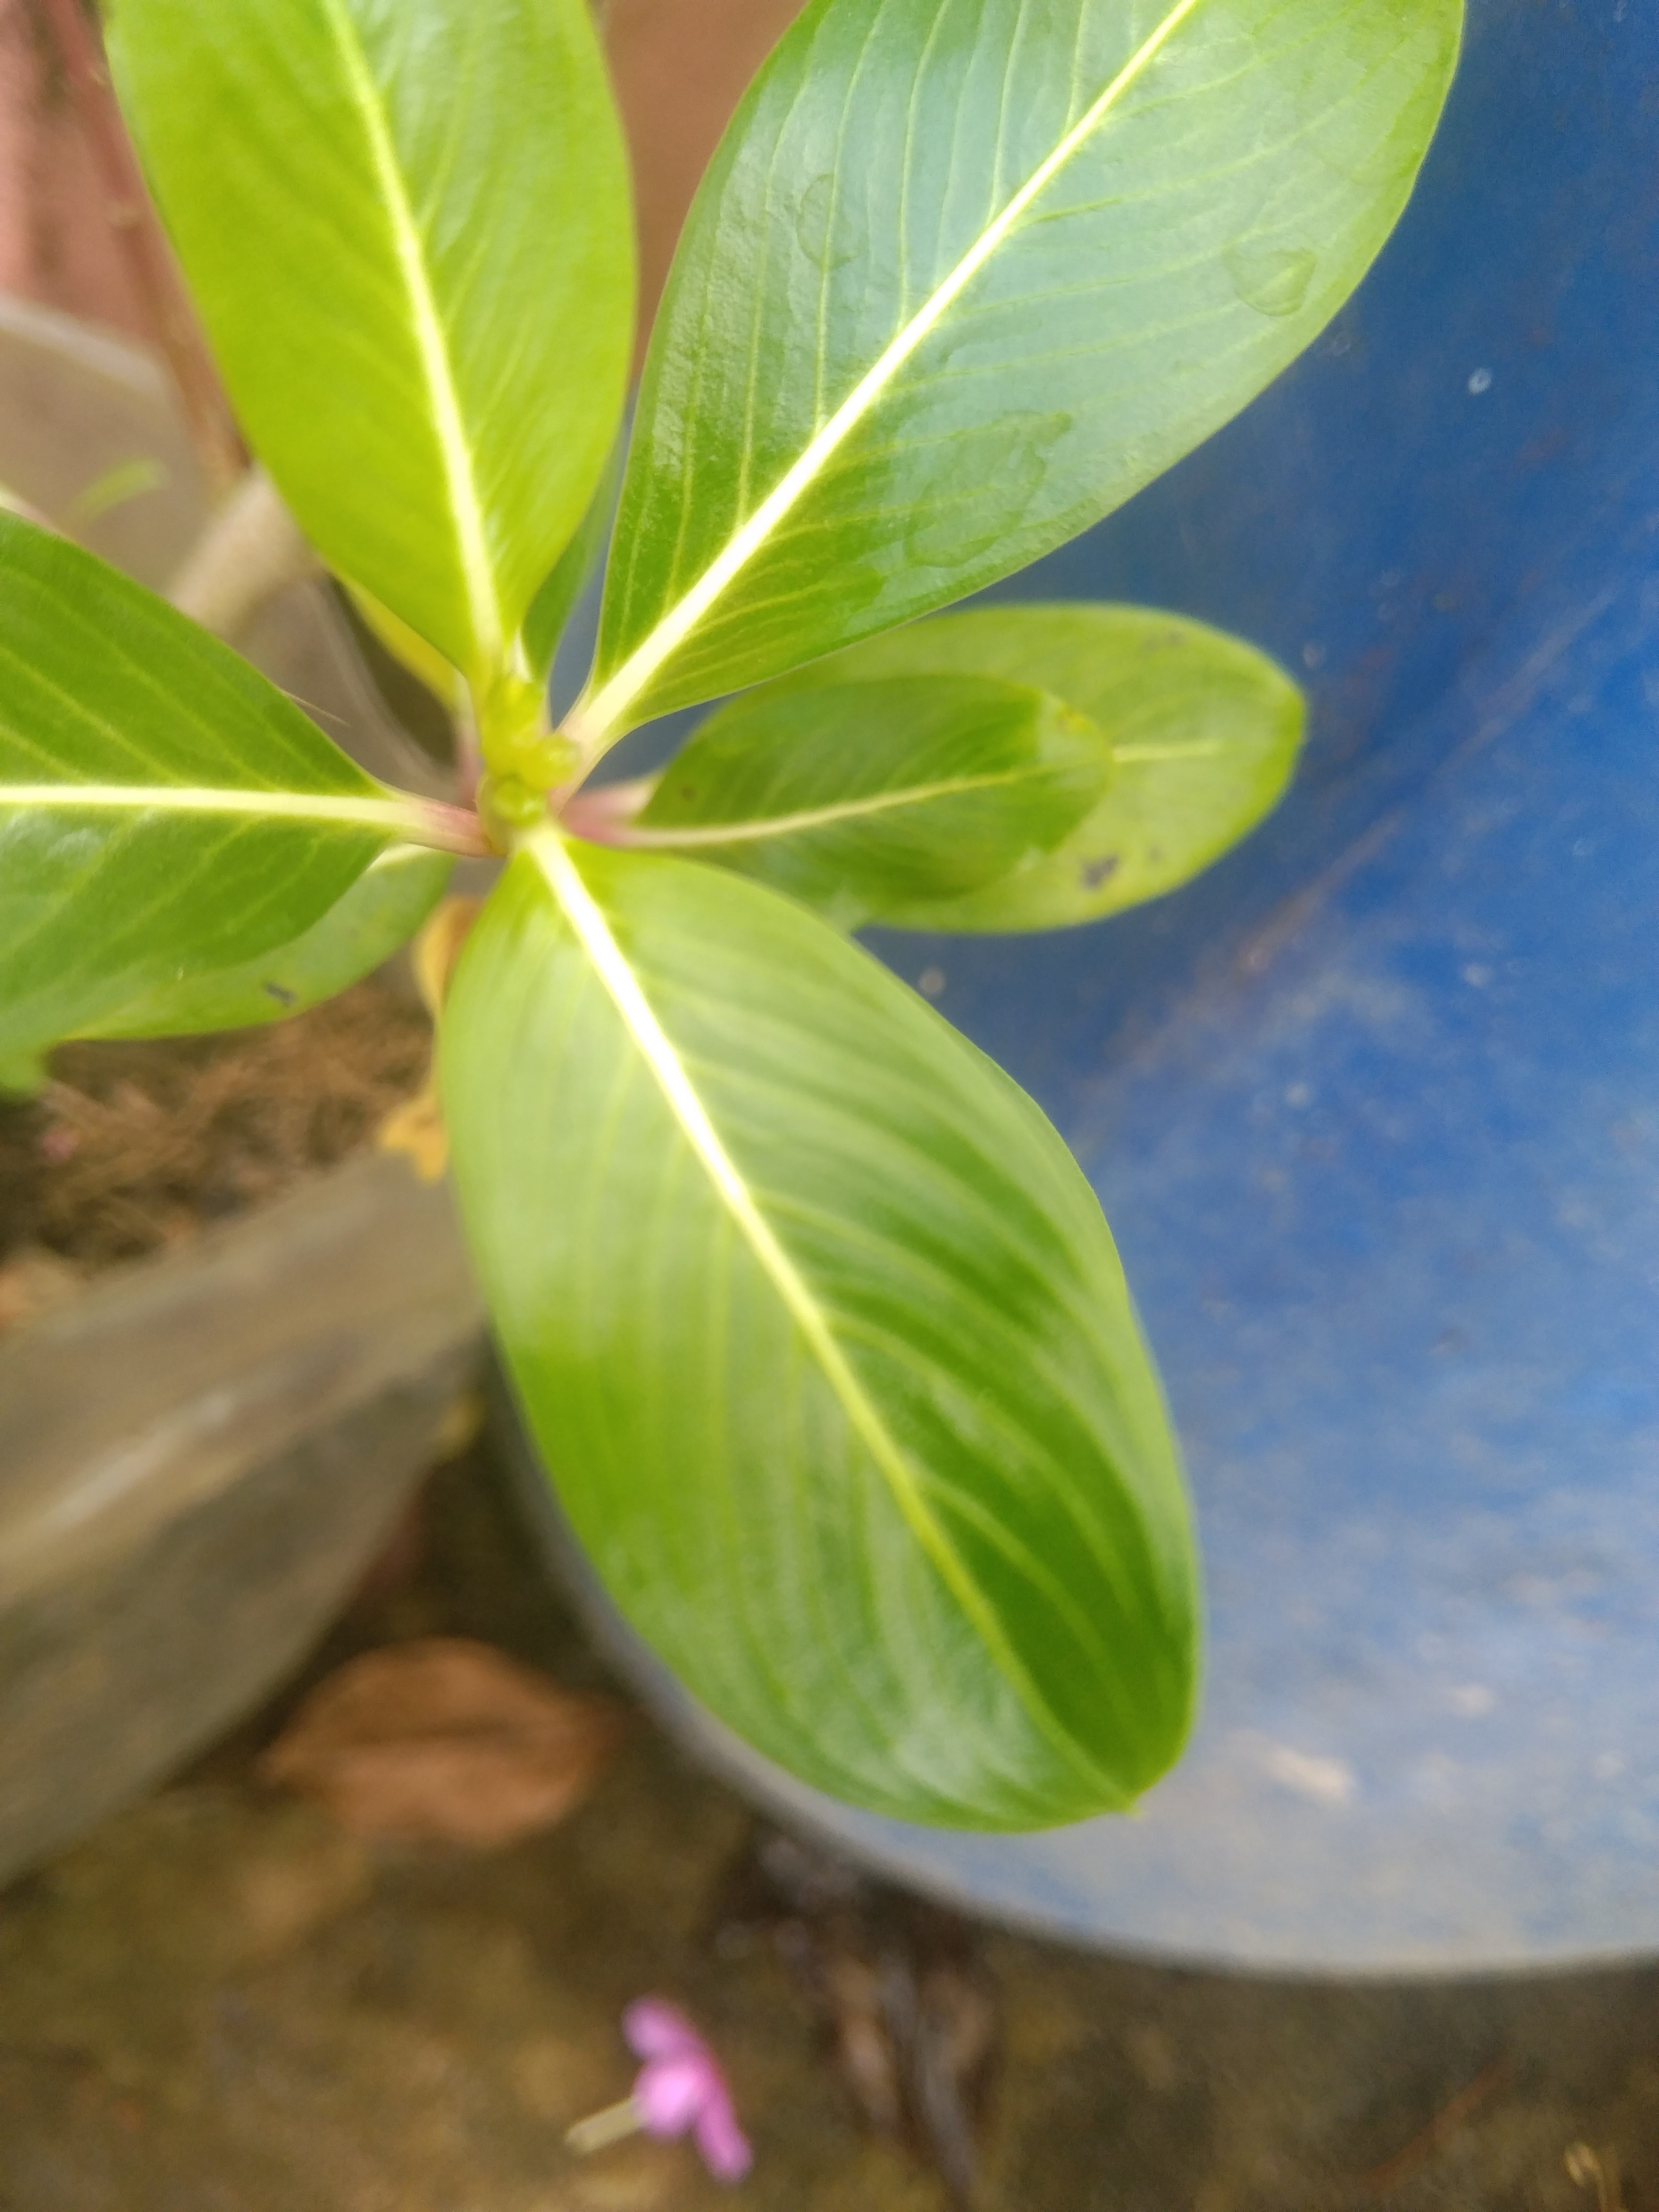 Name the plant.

rose periwinkle
